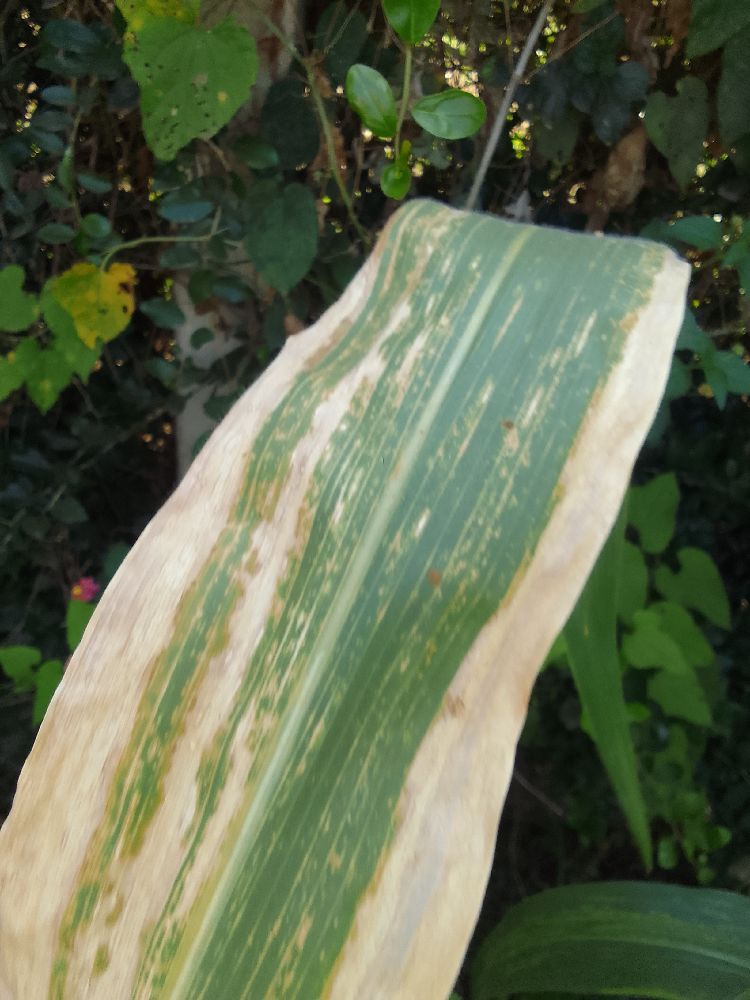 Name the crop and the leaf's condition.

maize, maize lethal necrosis
